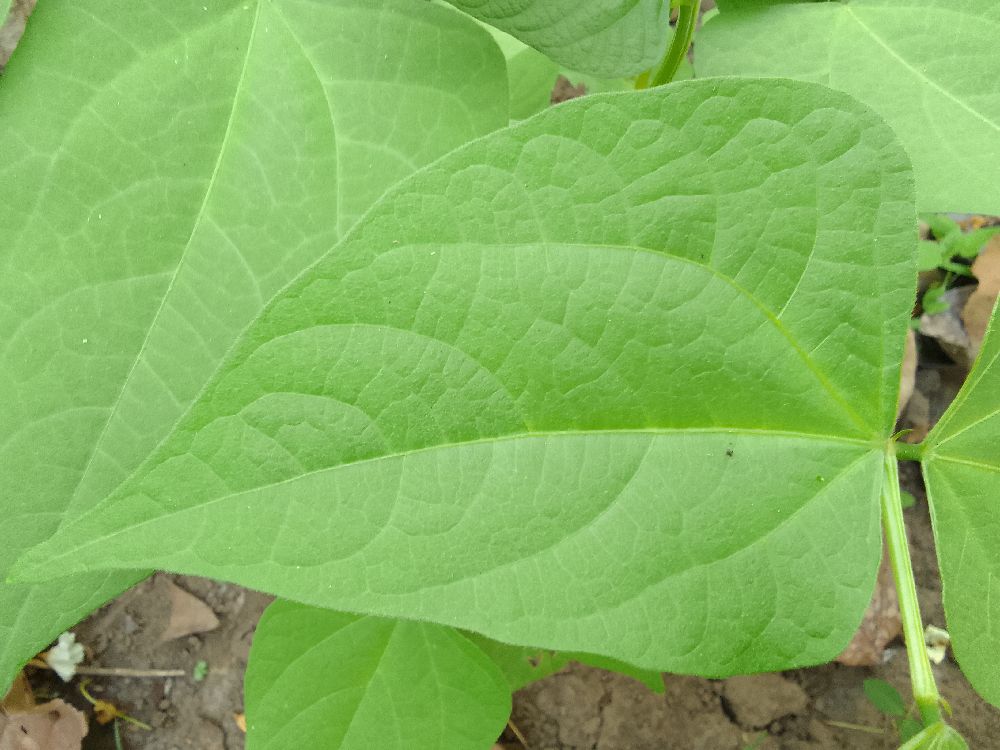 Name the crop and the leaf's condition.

common bean, healthy
